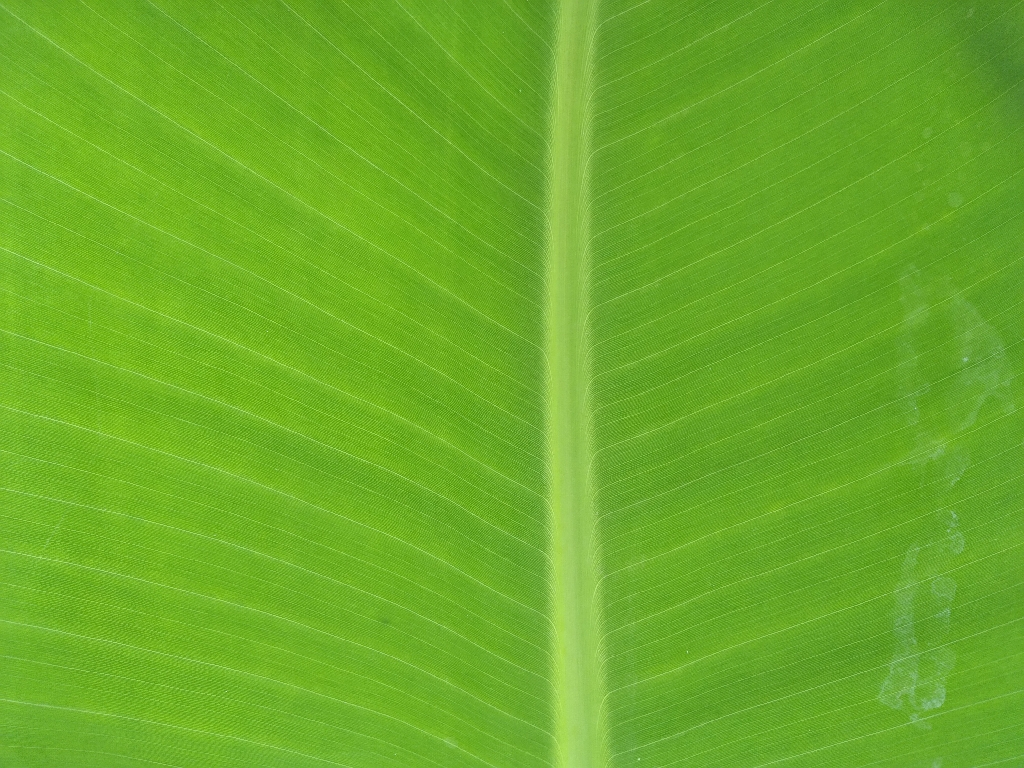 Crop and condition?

banana, healthy
